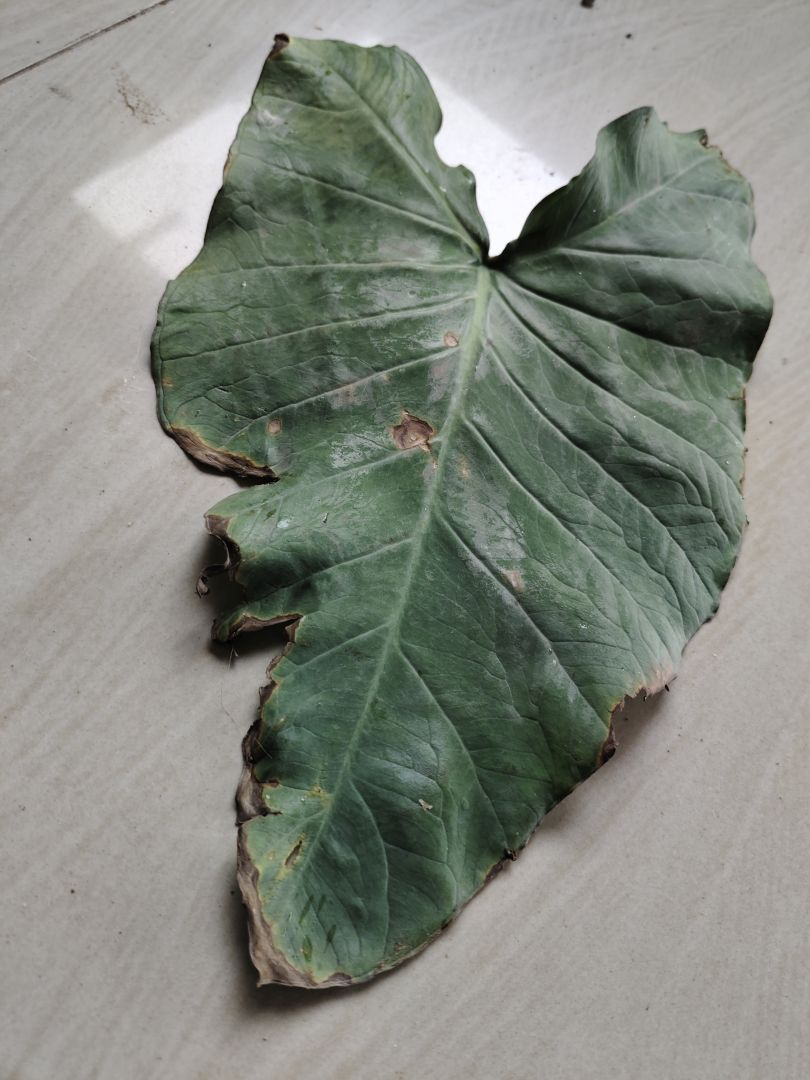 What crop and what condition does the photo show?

taro, leaf blight
